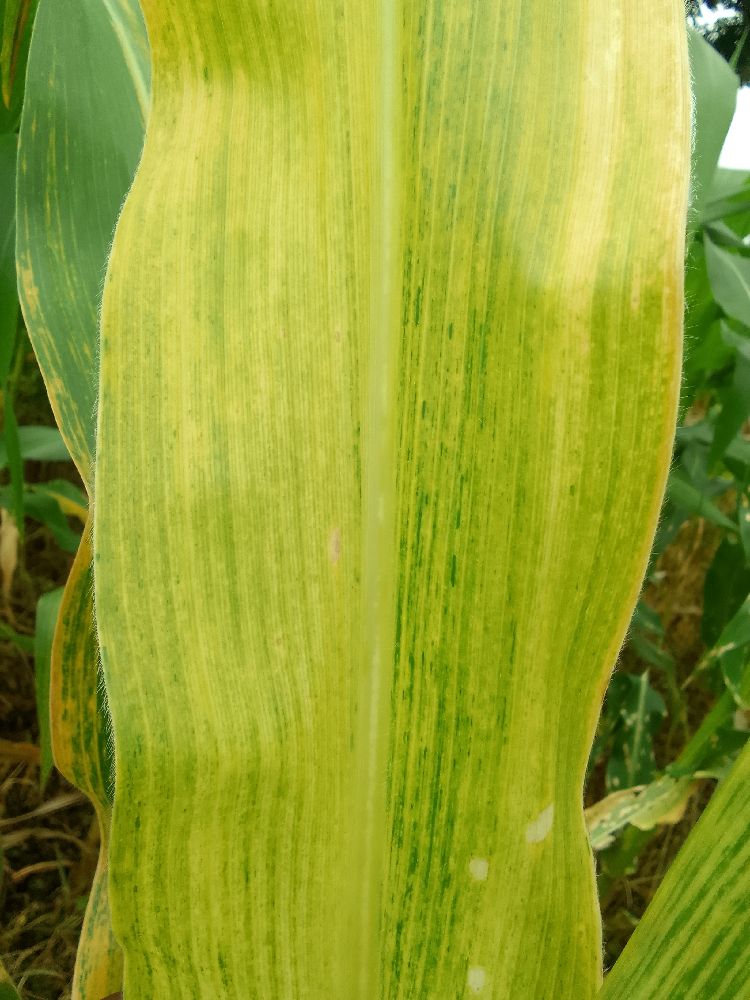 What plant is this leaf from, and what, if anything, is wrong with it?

maize, maize lethal necrosis
